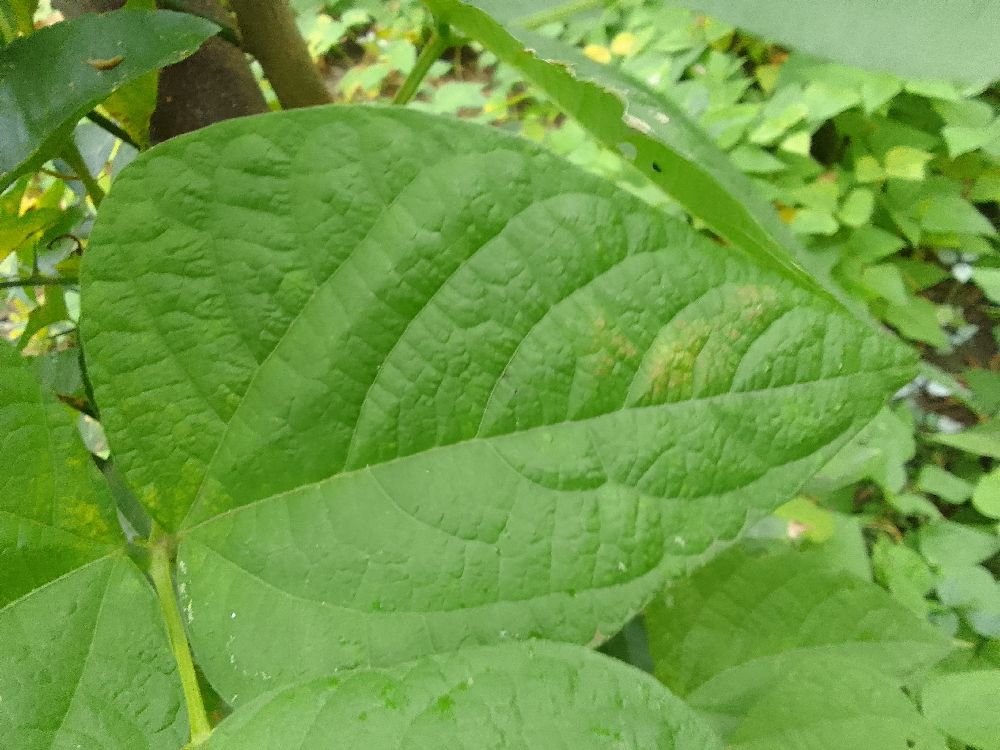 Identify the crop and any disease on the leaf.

common bean, healthy
